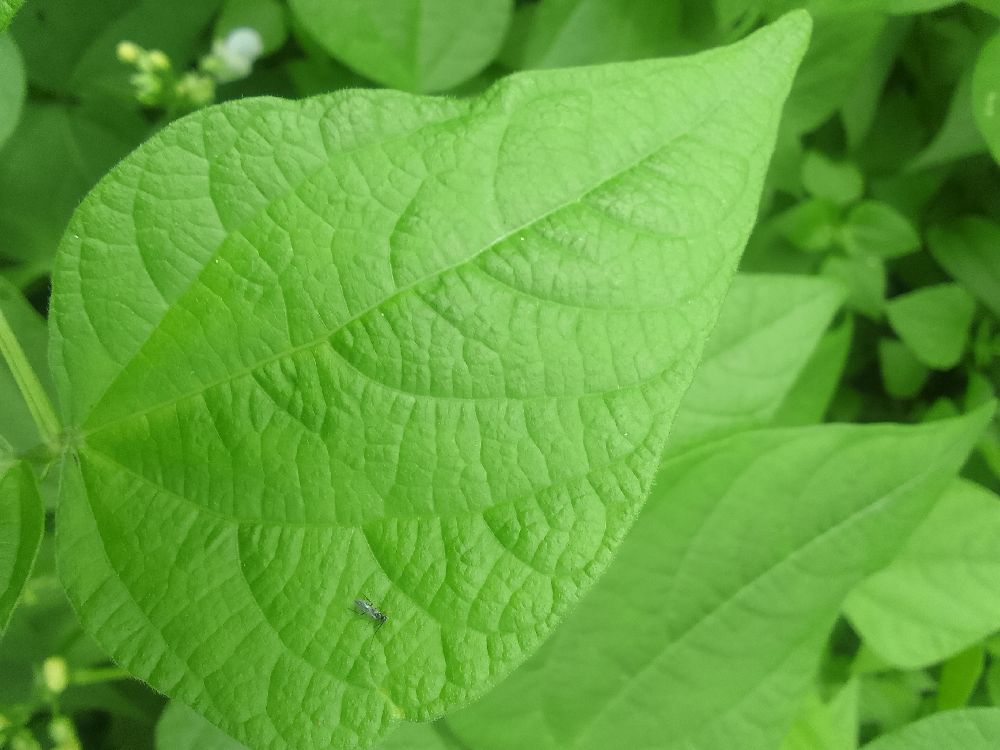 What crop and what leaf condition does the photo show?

common bean, healthy
